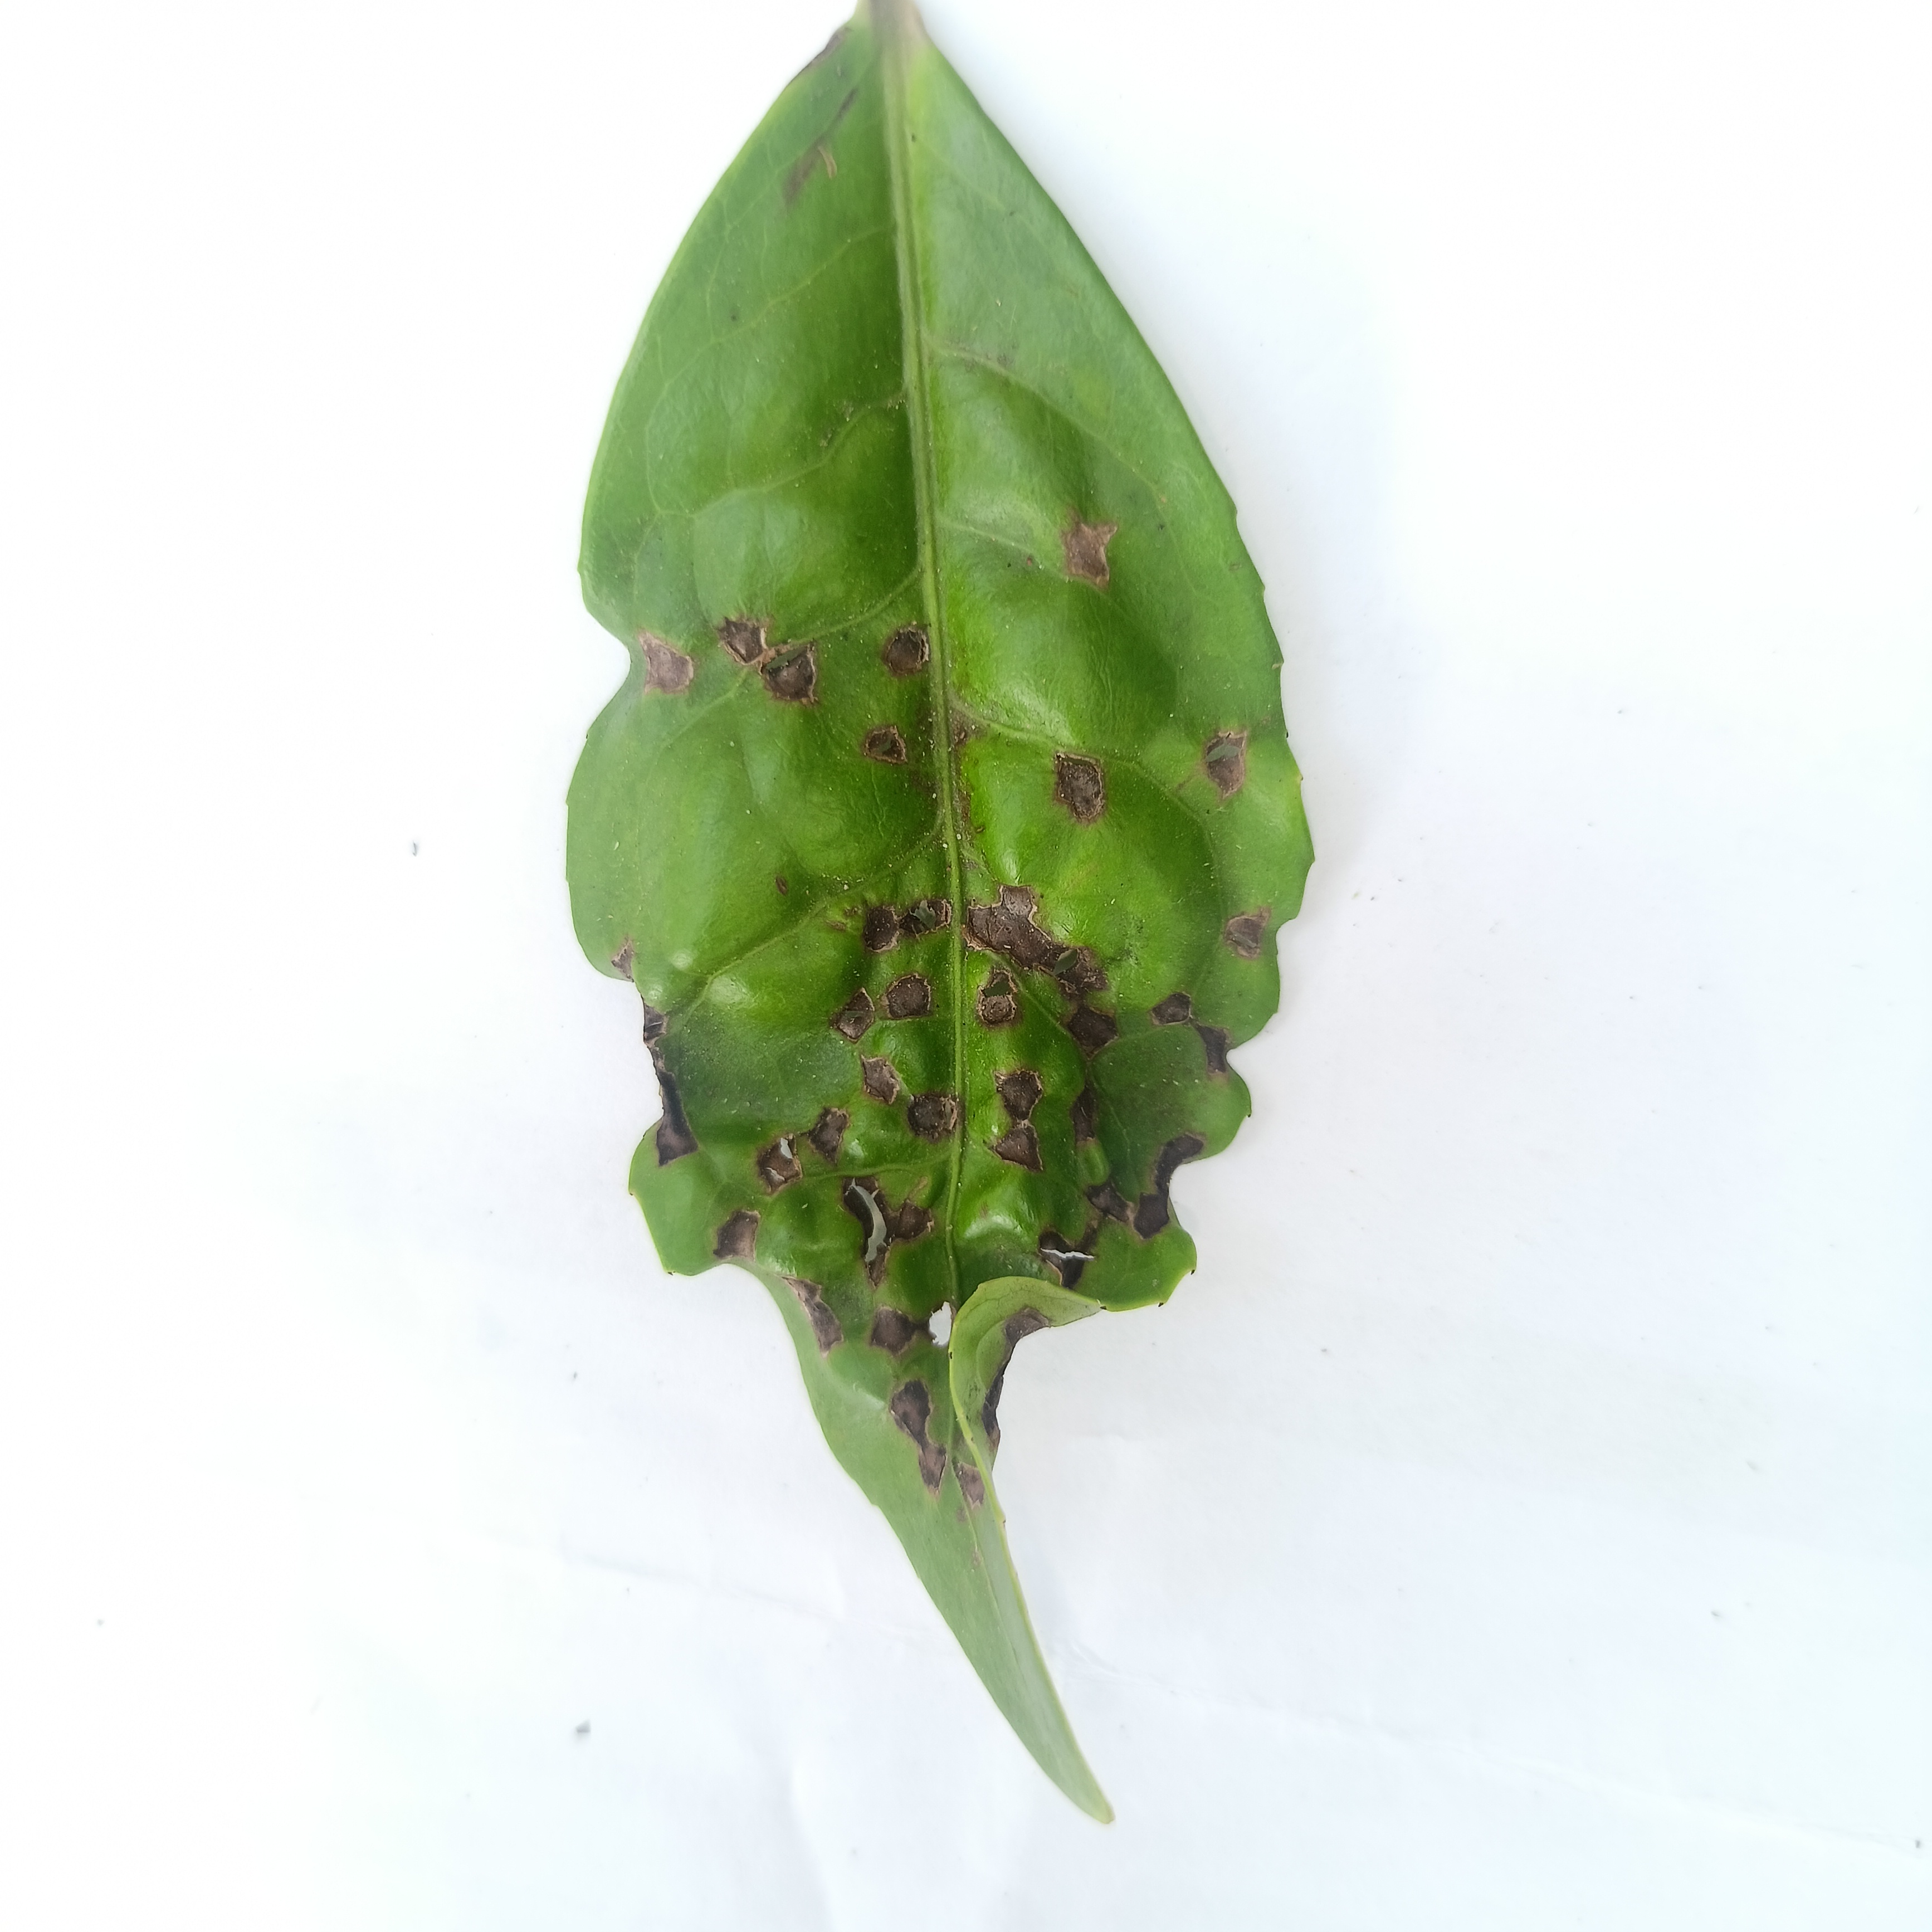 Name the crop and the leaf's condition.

tea, helopeltis
